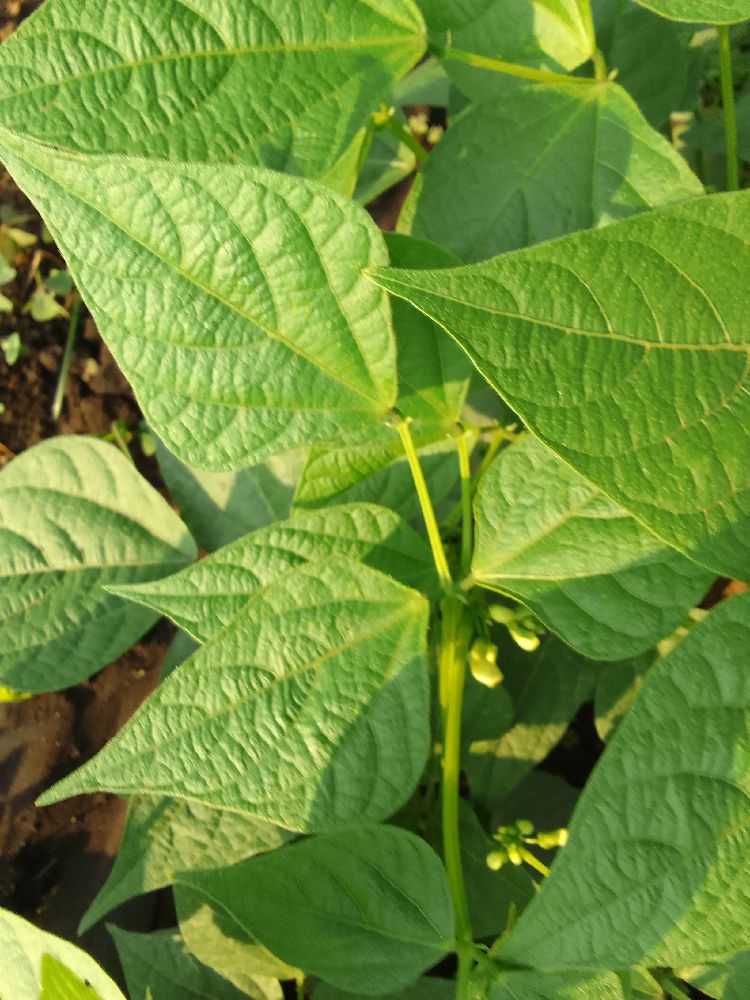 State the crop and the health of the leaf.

common bean, healthy
